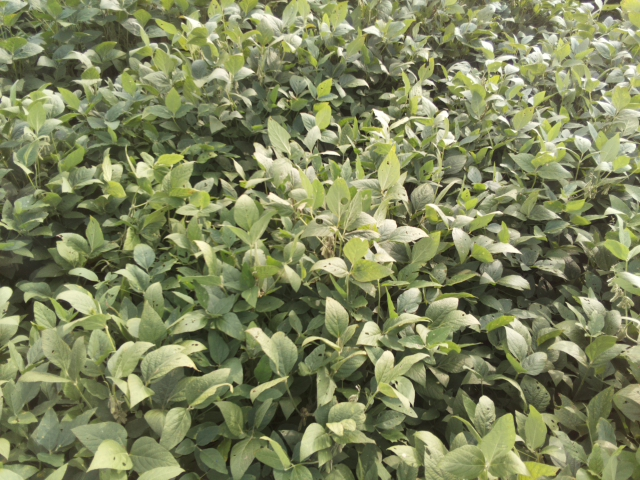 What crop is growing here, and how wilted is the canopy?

soybean, leaflets folding inward at secondary pulvinus with no turgor loss in leaflets or petioles
